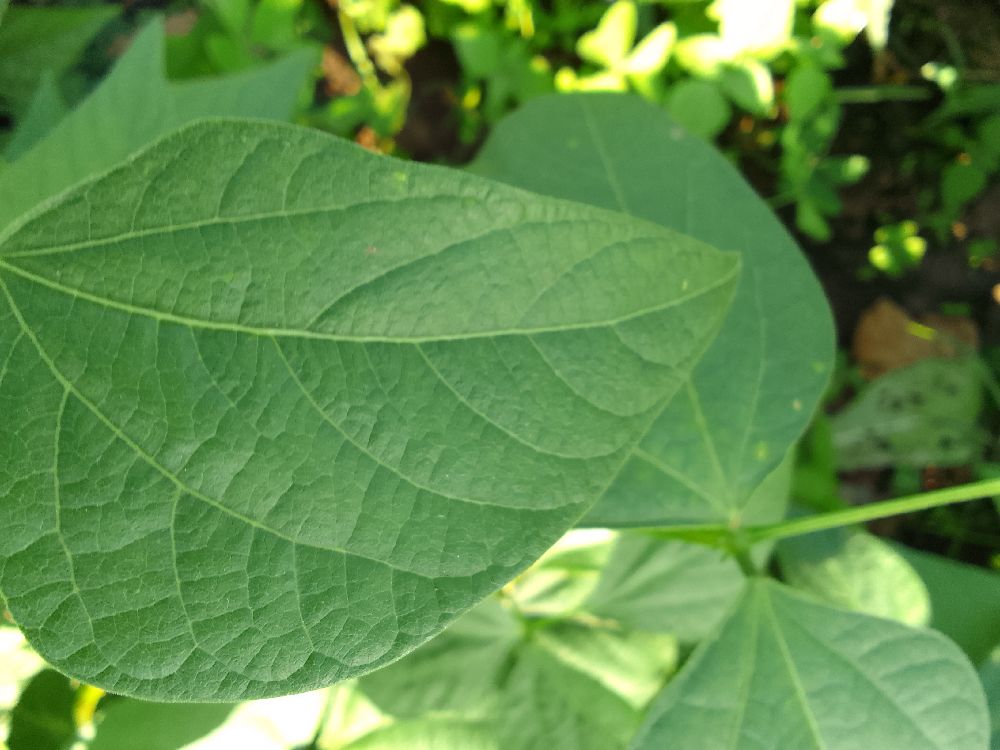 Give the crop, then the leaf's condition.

common bean, healthy
